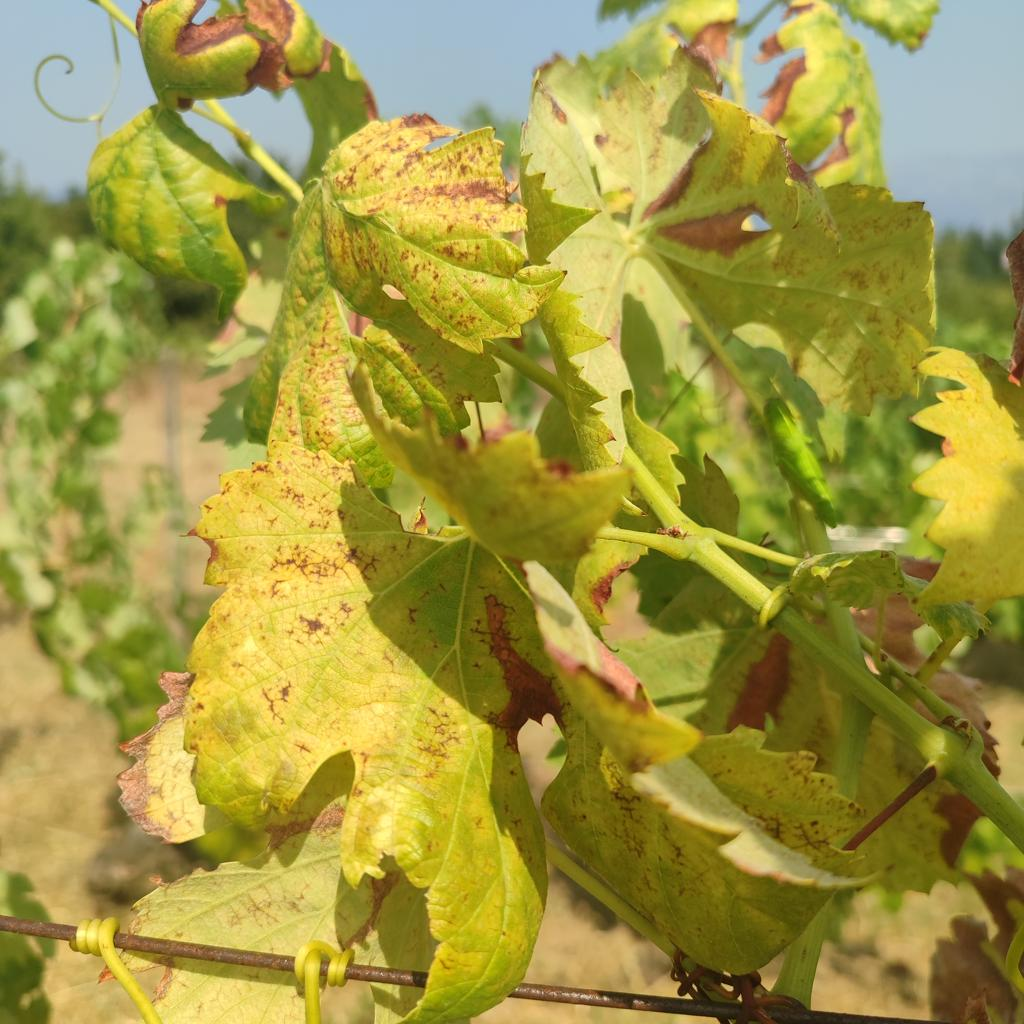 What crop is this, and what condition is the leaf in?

grapevine, esca complex
